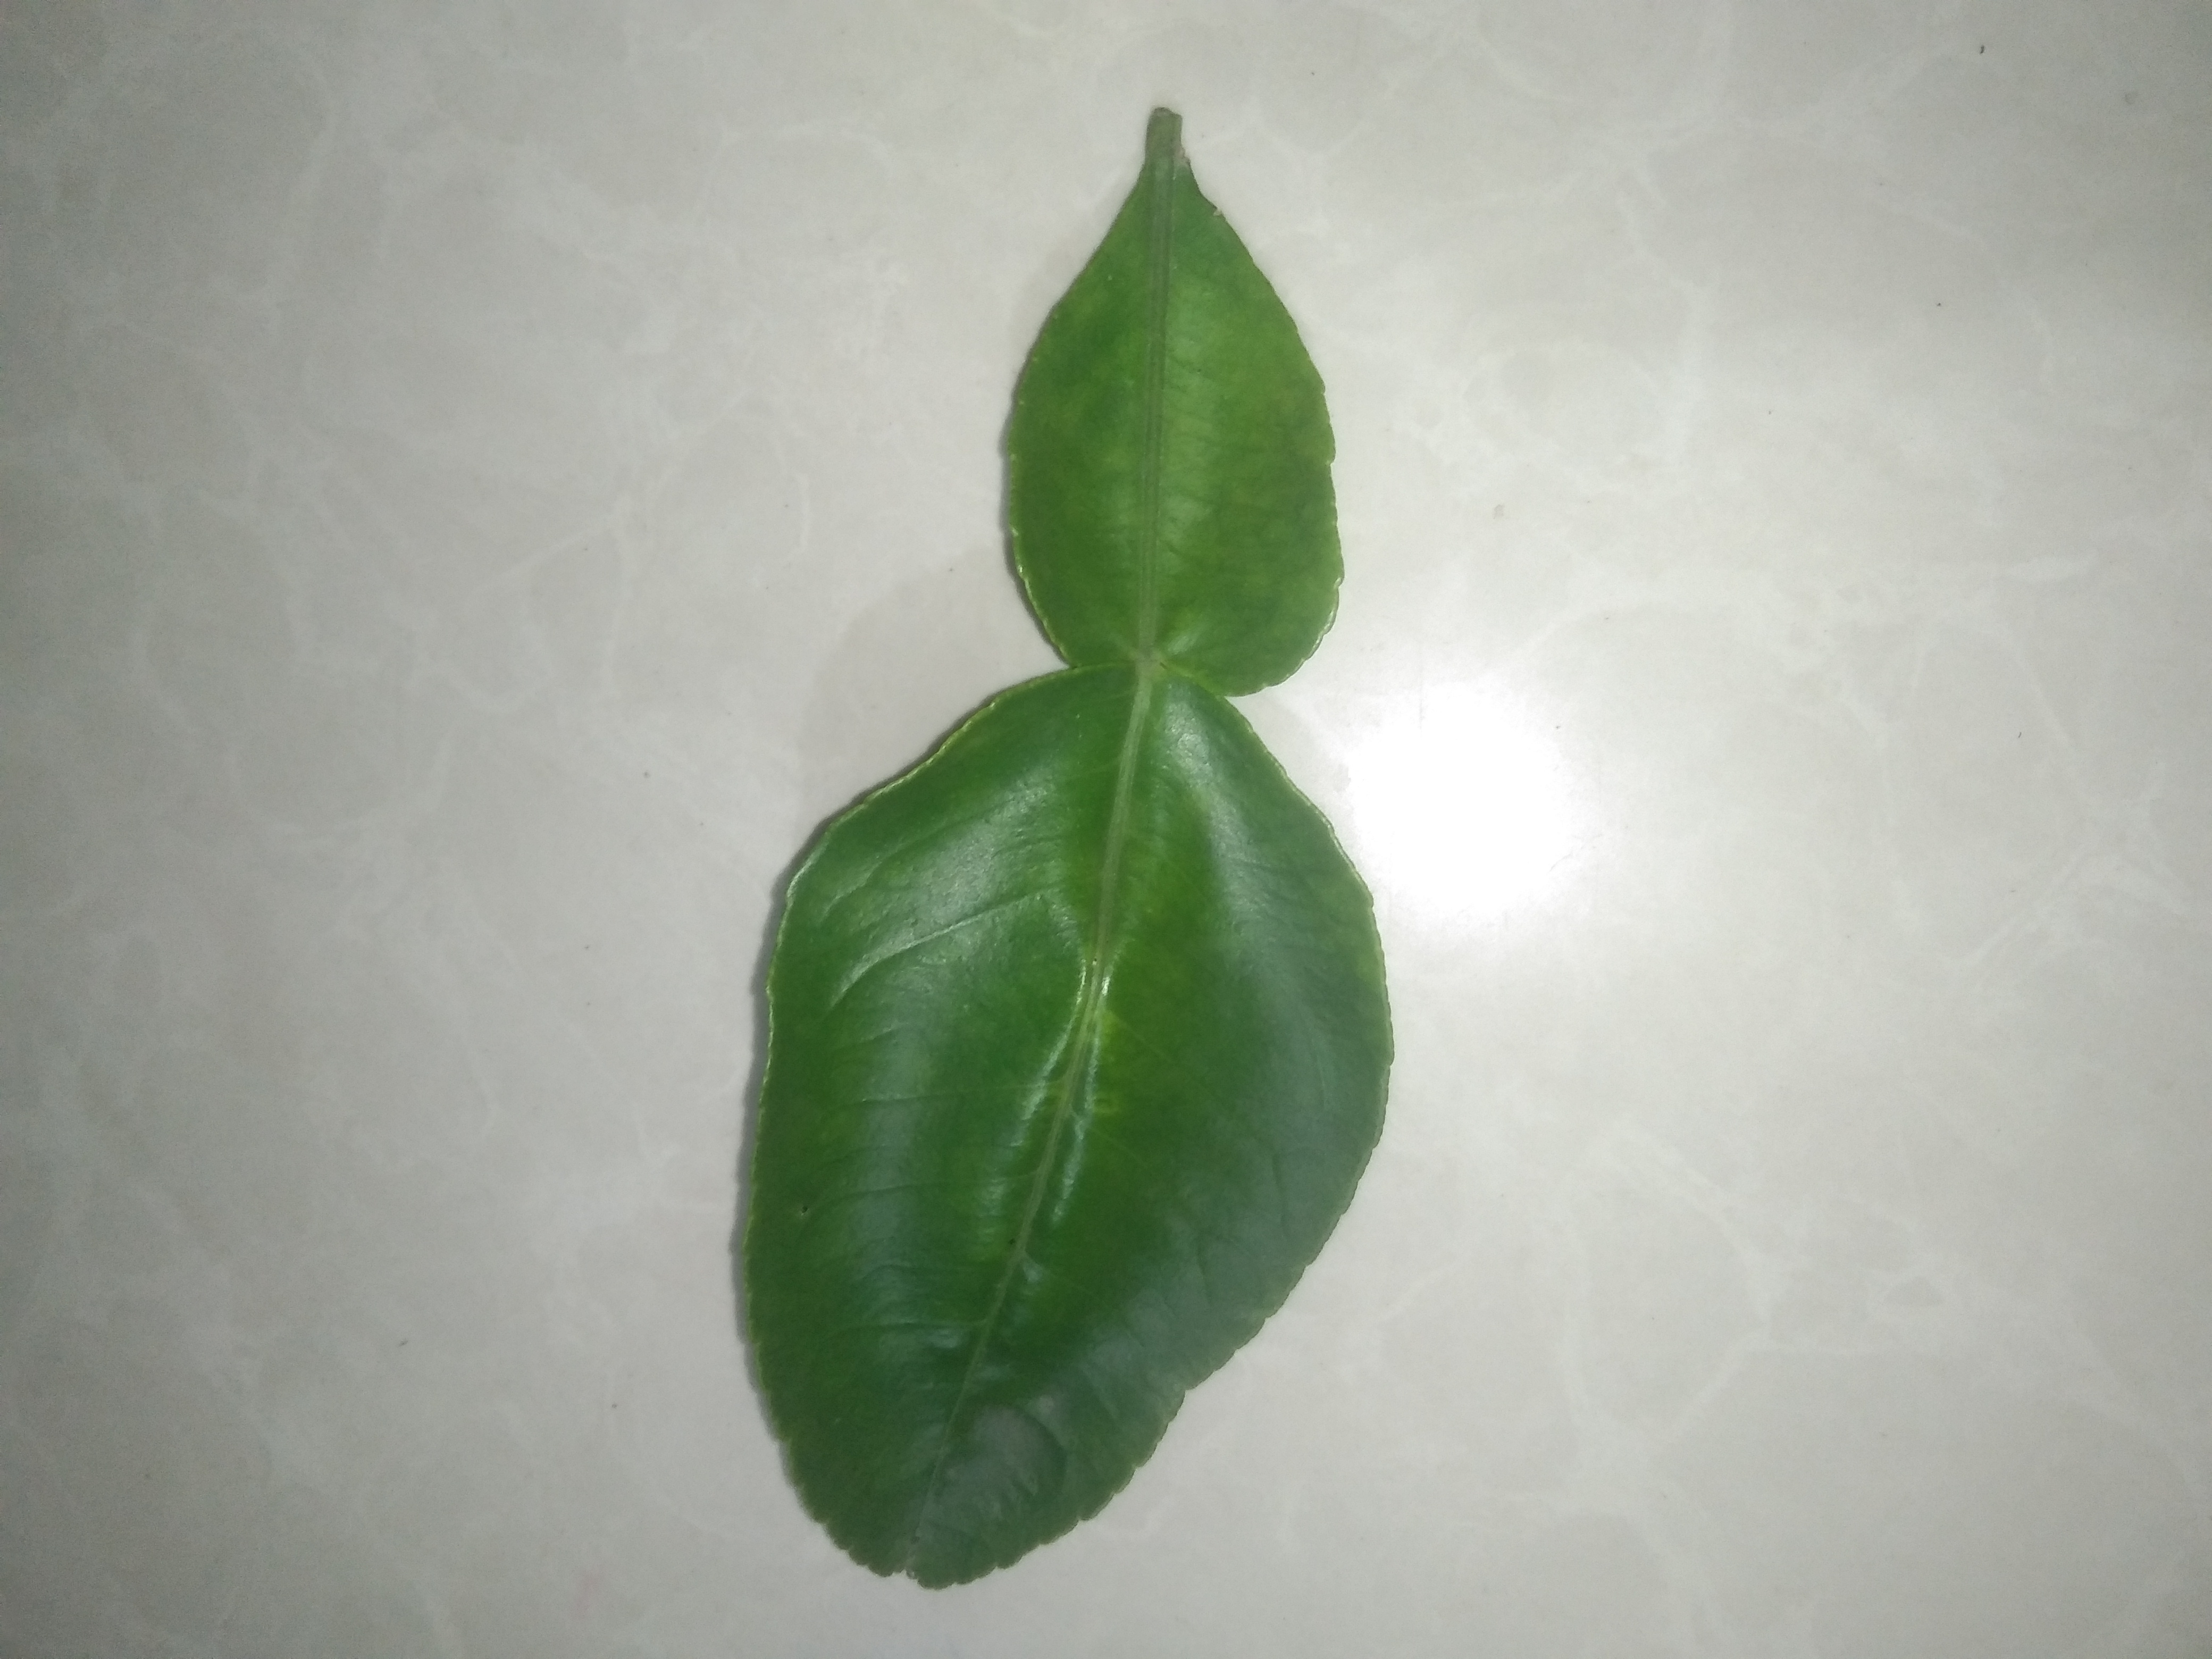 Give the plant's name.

lemon
